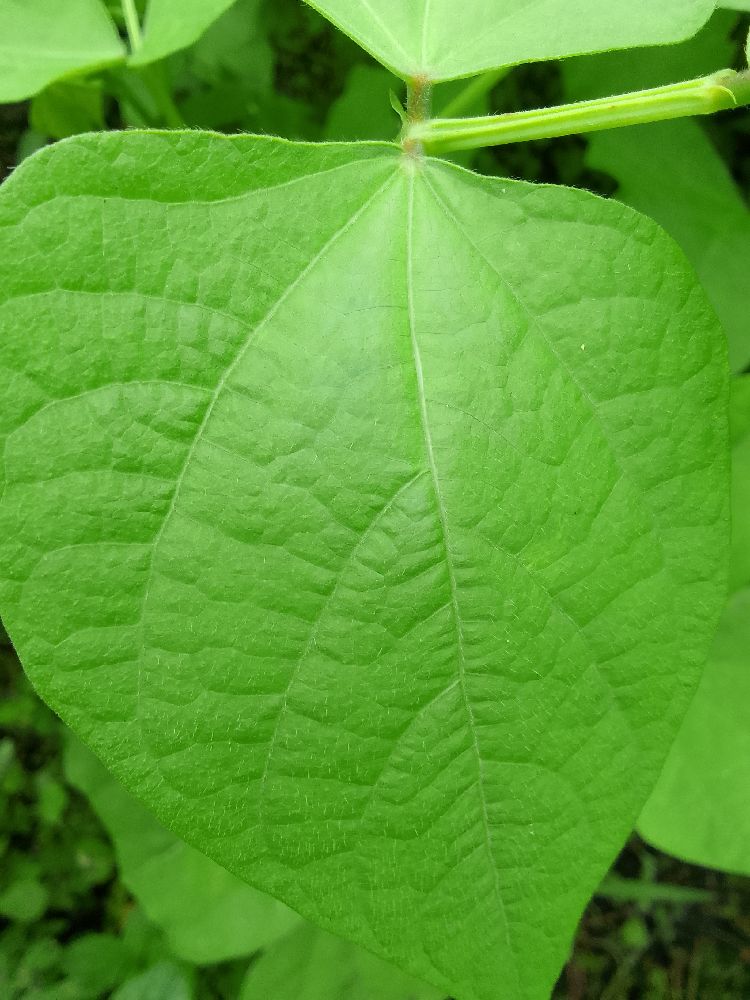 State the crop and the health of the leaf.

common bean, healthy
